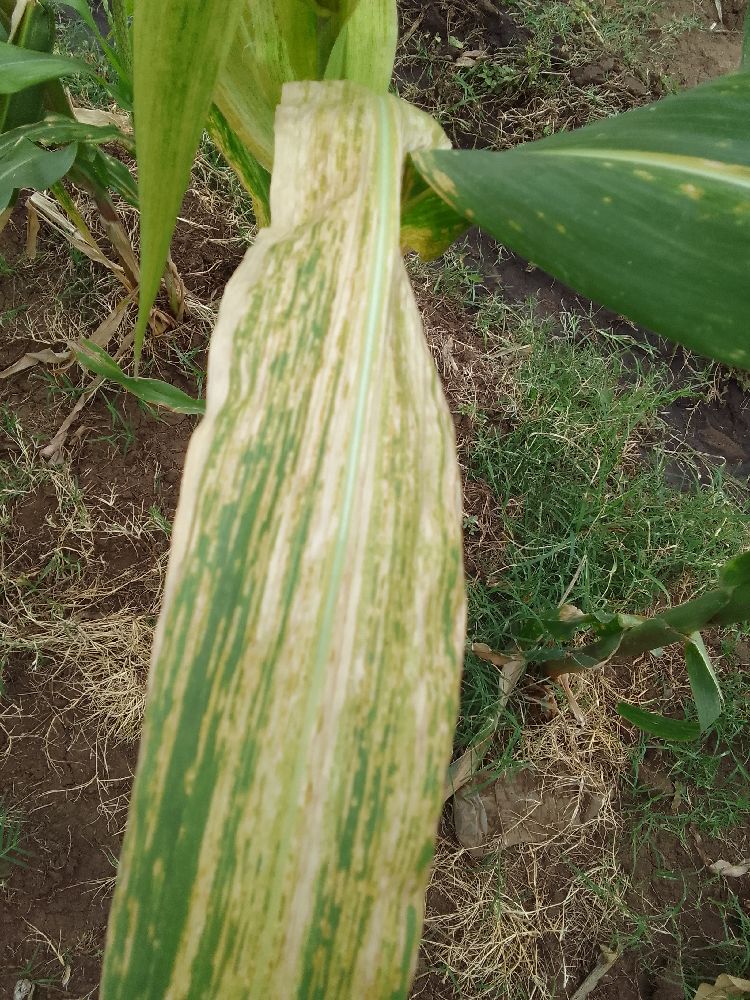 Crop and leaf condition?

maize, maize lethal necrosis
